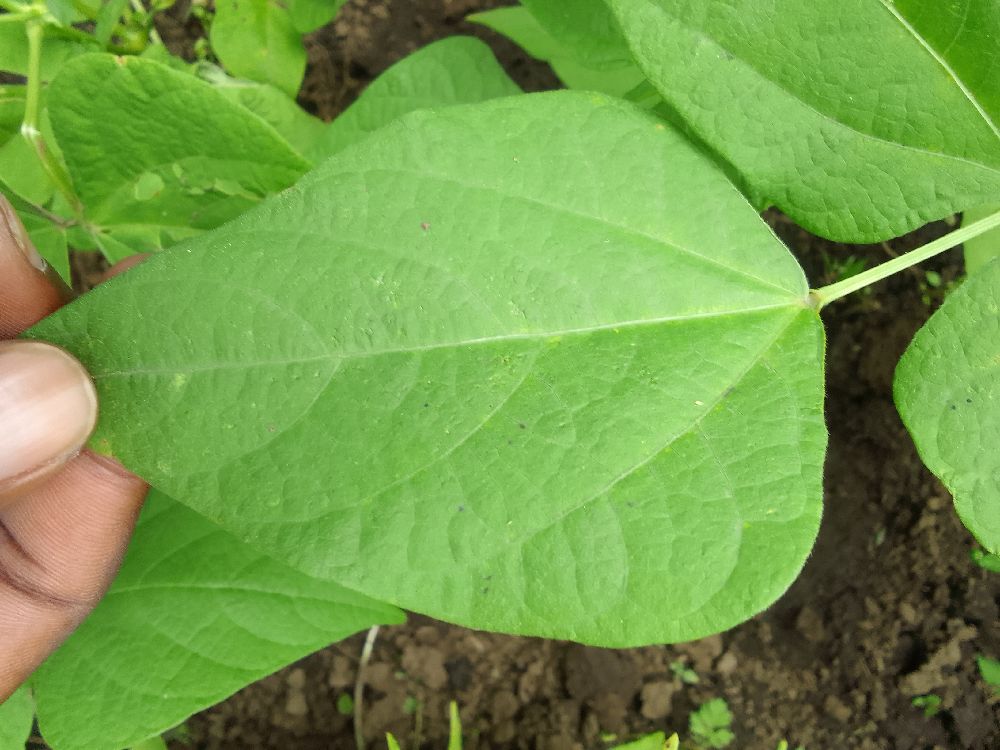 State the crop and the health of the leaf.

common bean, healthy
